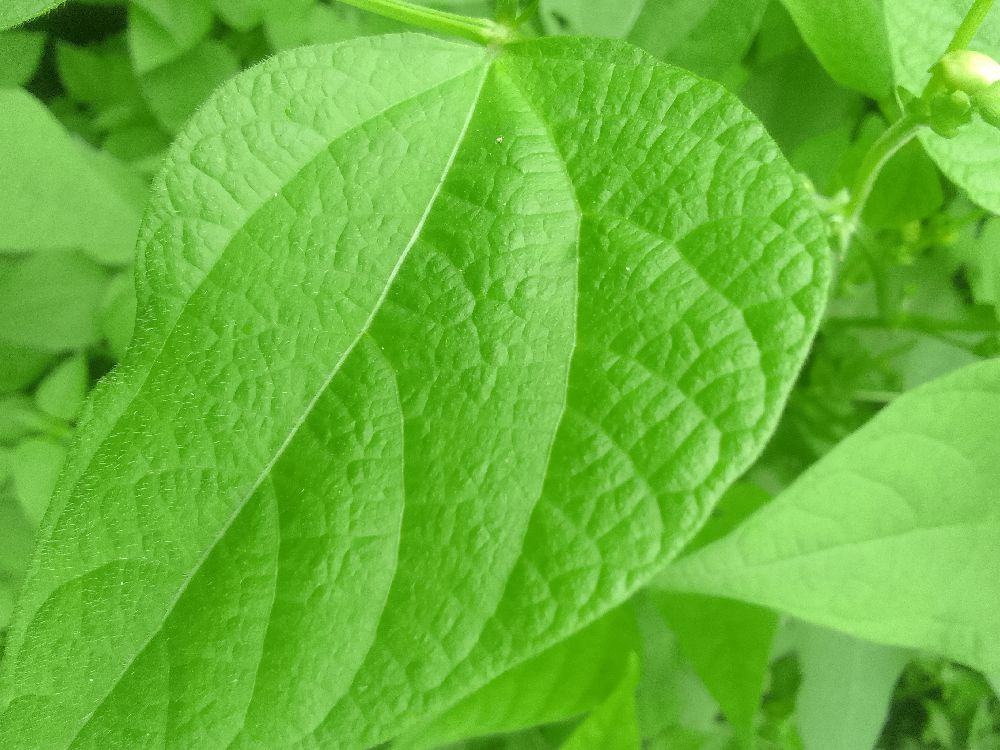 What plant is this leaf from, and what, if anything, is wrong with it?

common bean, healthy
